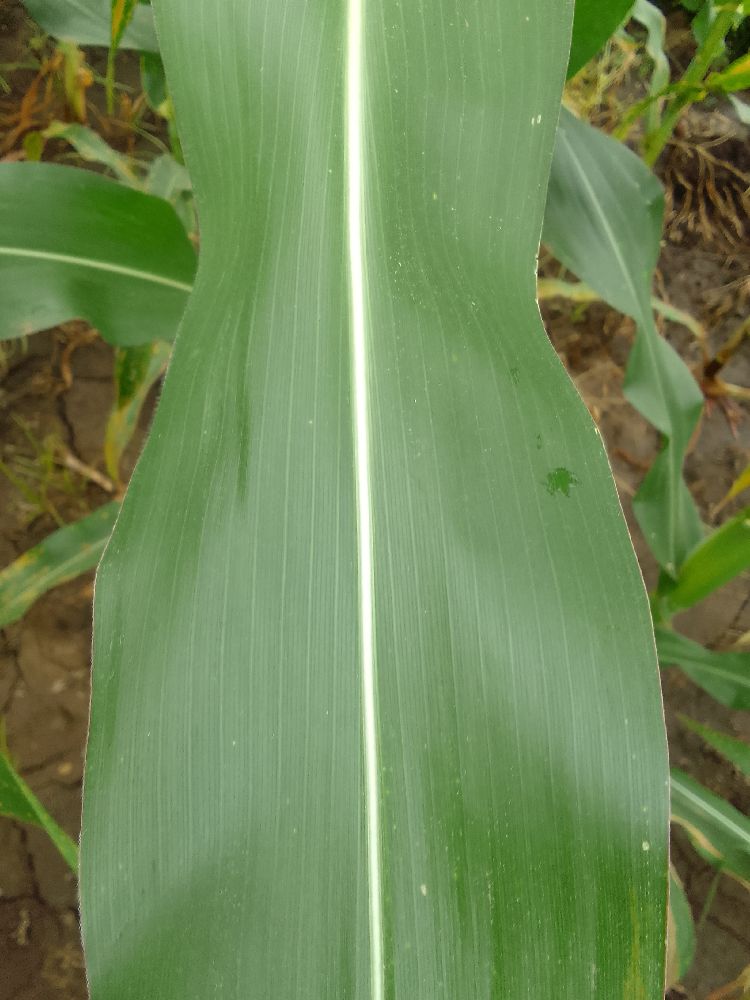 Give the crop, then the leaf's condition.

maize, healthy
